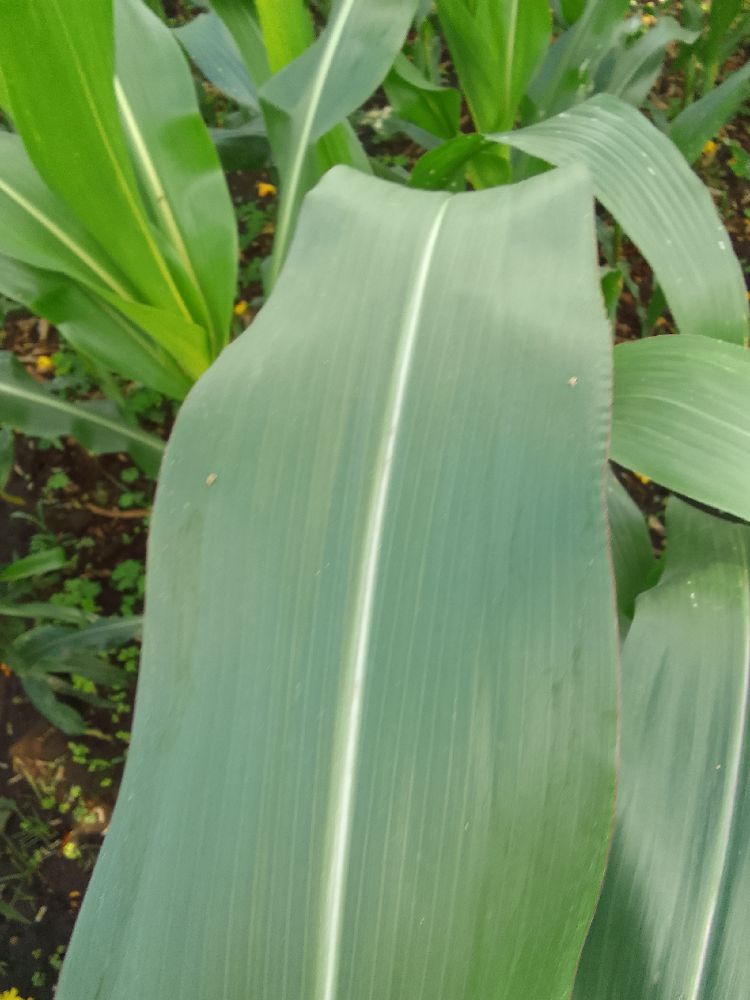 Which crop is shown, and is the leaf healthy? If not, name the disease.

maize, healthy
